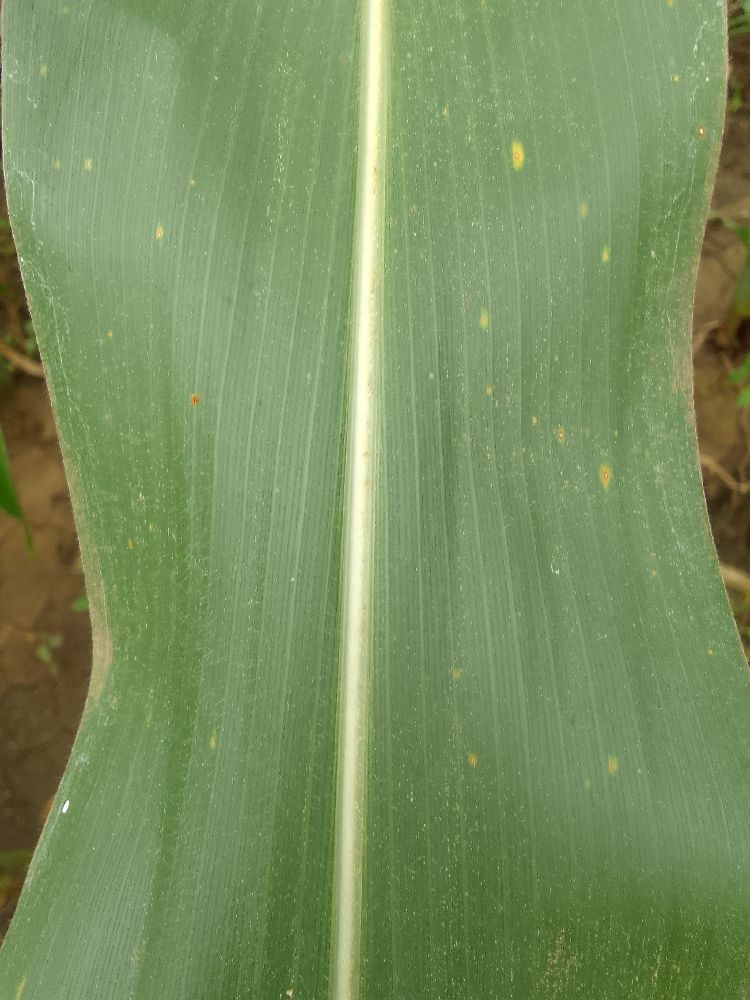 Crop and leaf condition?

maize, healthy
